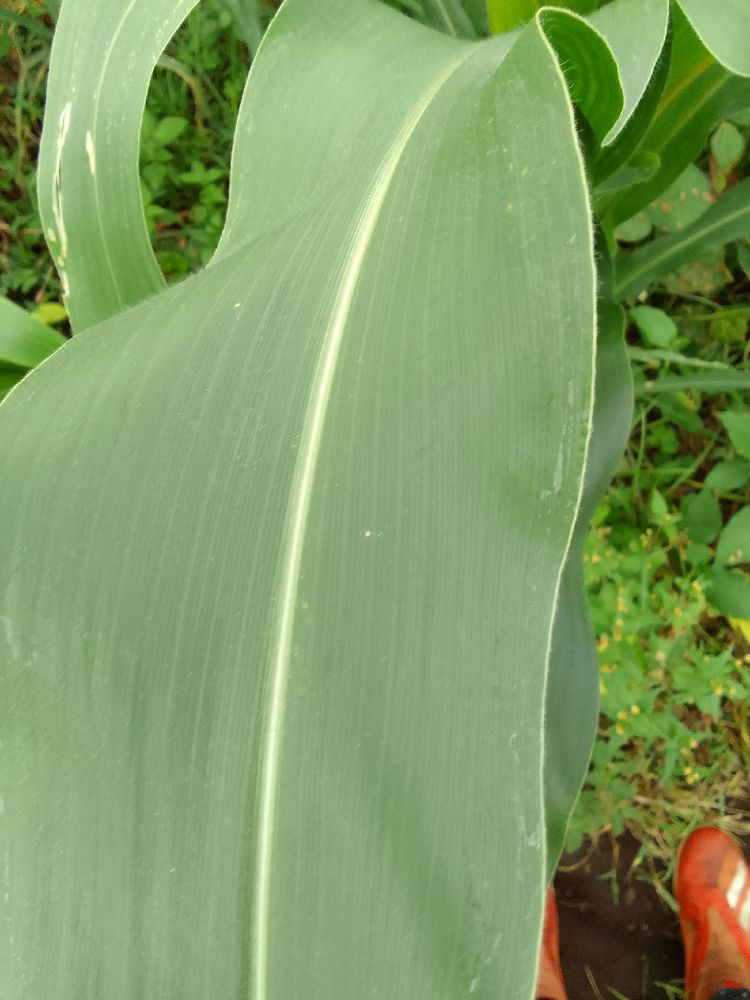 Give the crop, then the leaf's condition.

maize, healthy
